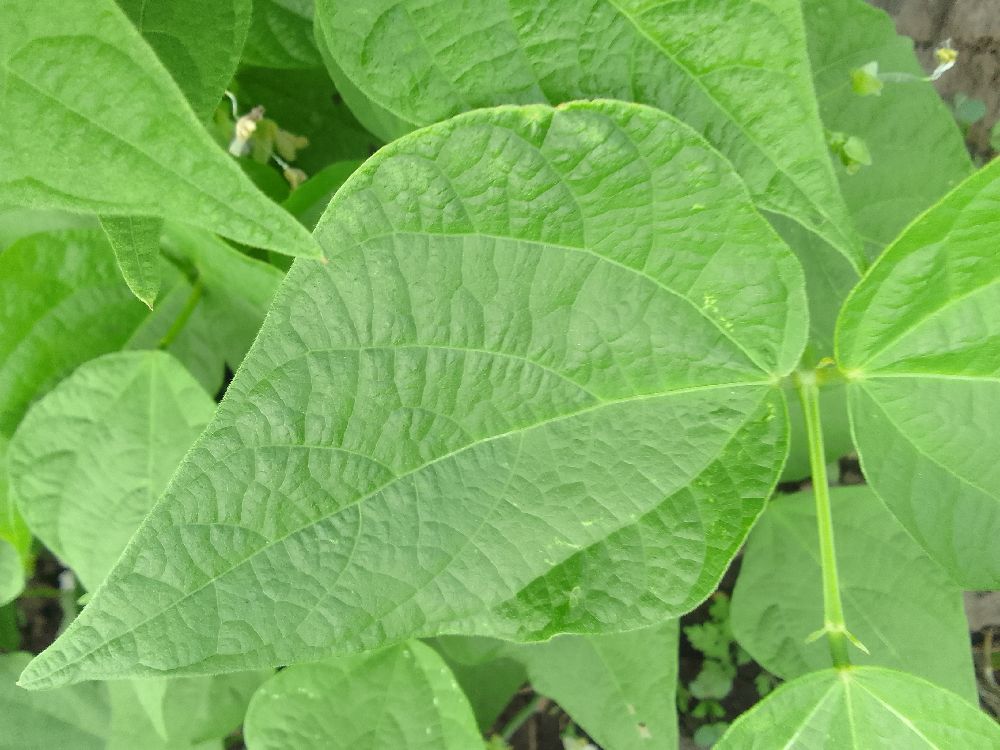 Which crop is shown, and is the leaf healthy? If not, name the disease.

common bean, healthy
